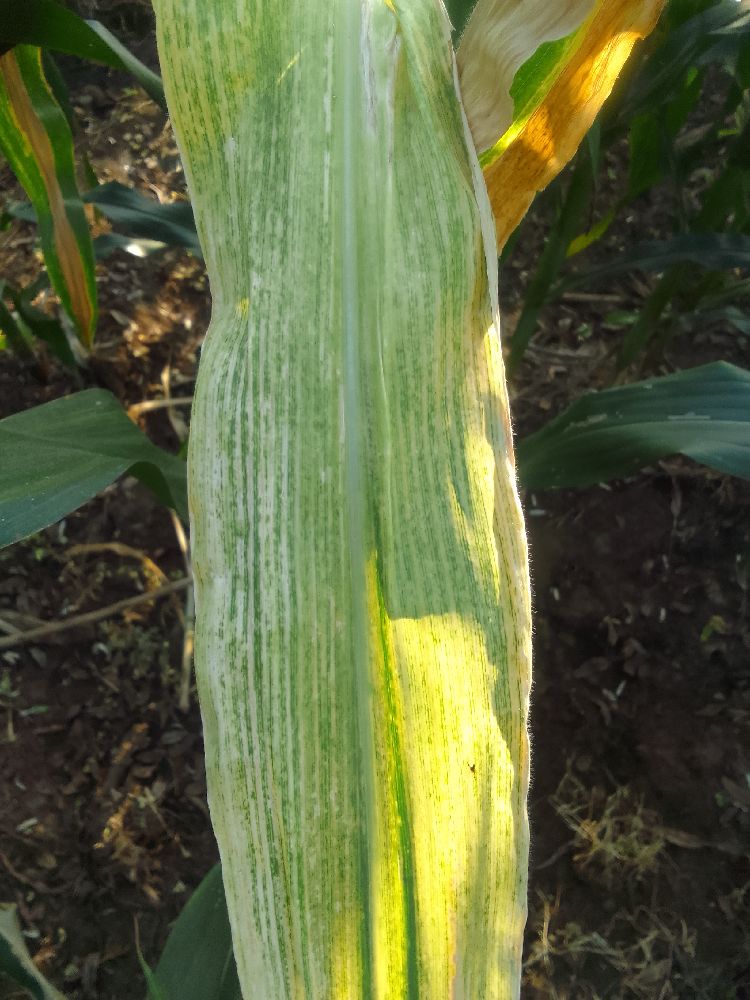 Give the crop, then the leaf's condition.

maize, maize lethal necrosis
